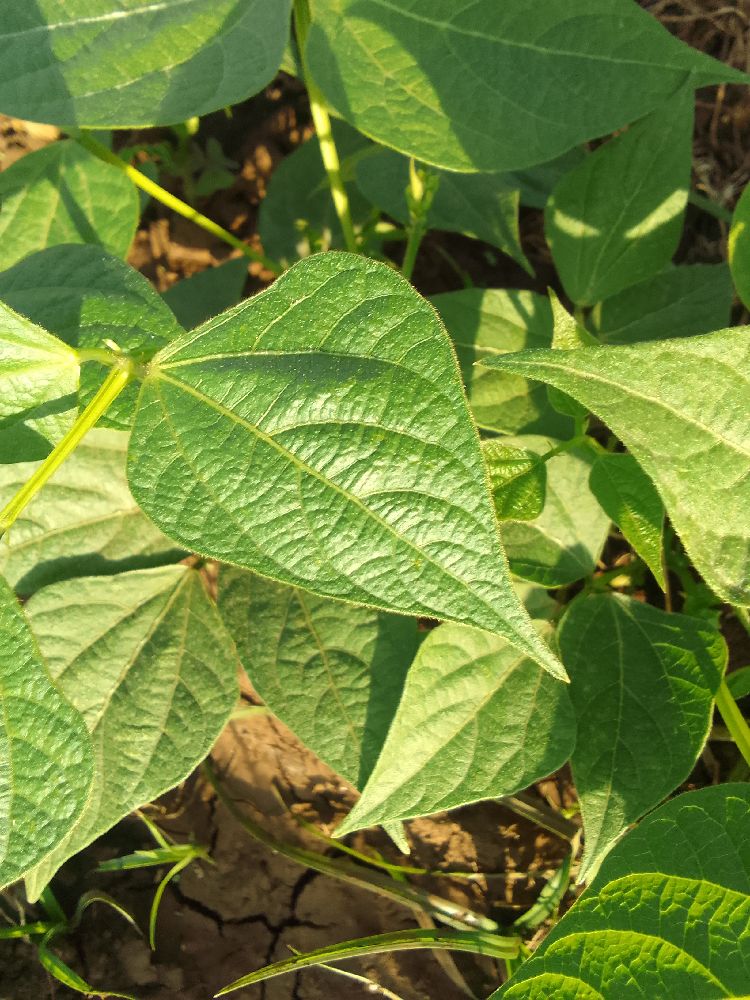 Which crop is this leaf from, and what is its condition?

common bean, healthy
